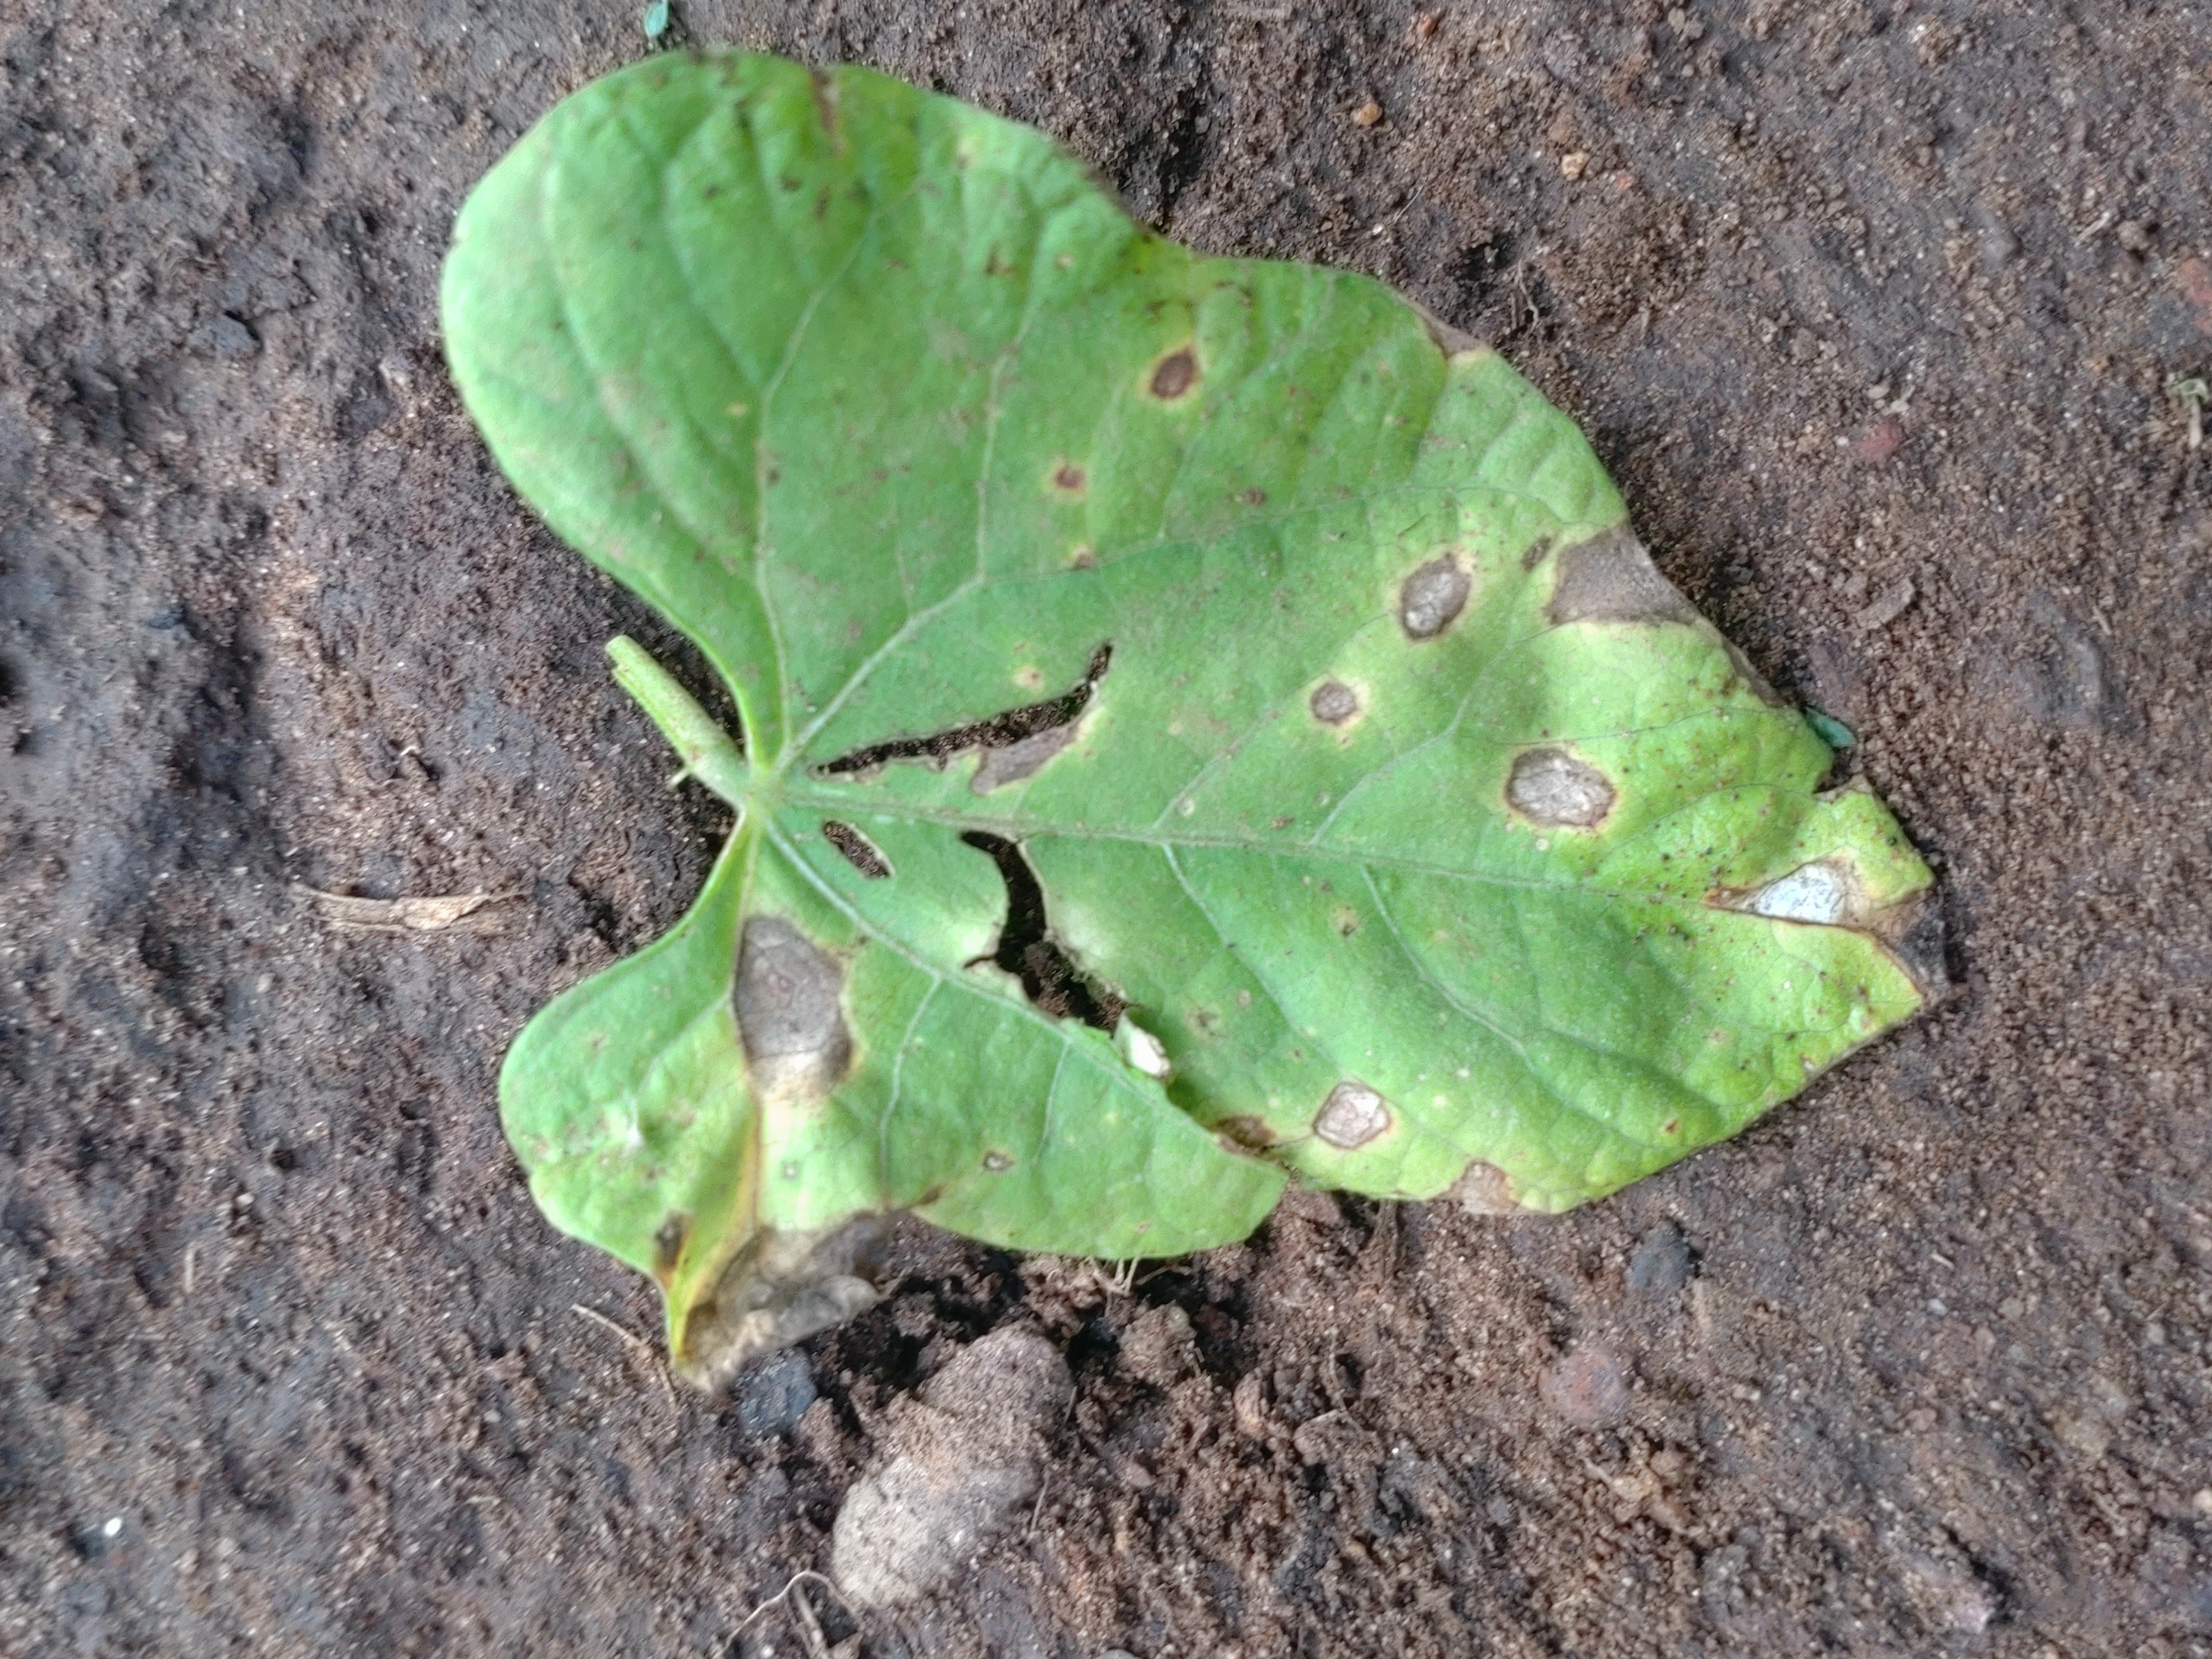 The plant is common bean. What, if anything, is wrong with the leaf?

anthracnose
